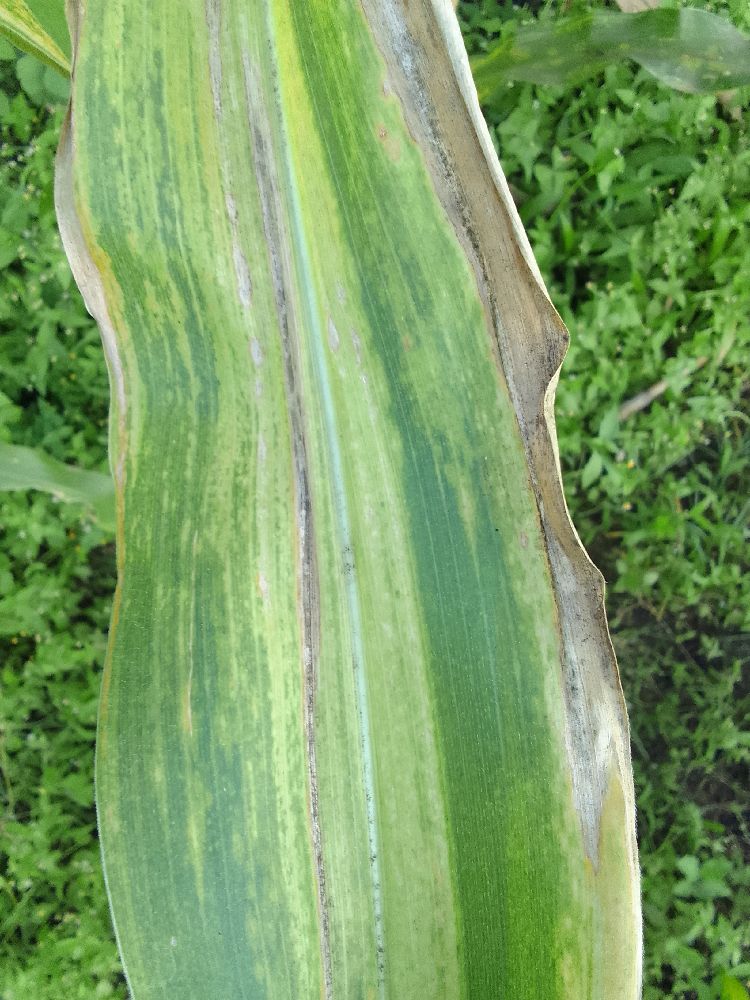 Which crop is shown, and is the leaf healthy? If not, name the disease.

maize, maize lethal necrosis
